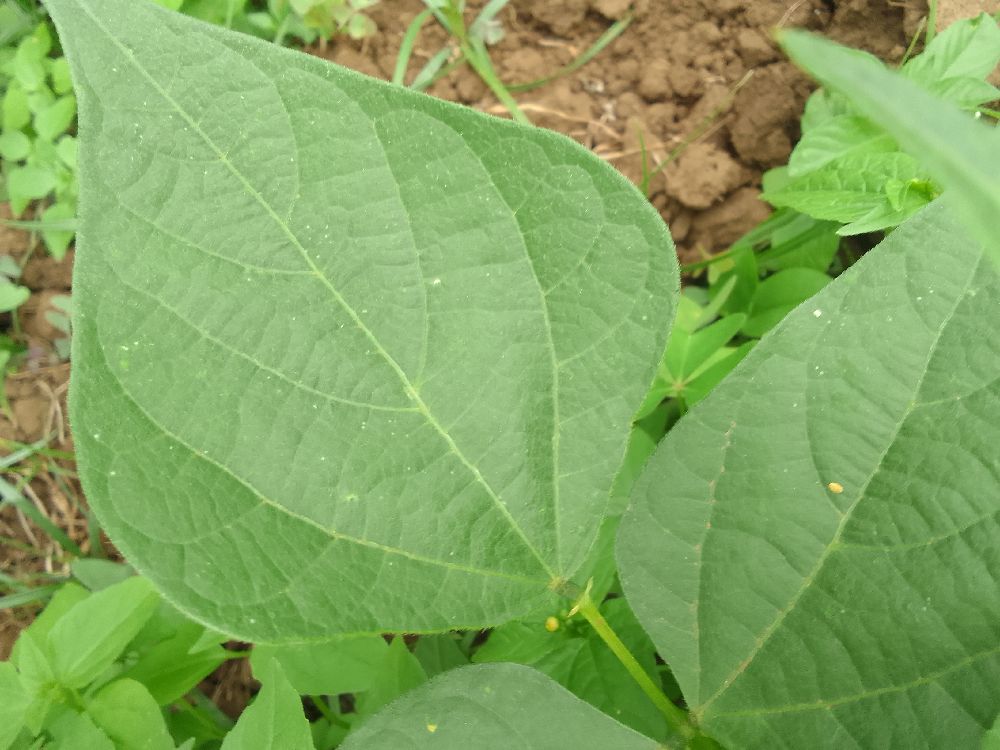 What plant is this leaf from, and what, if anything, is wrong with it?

common bean, healthy
